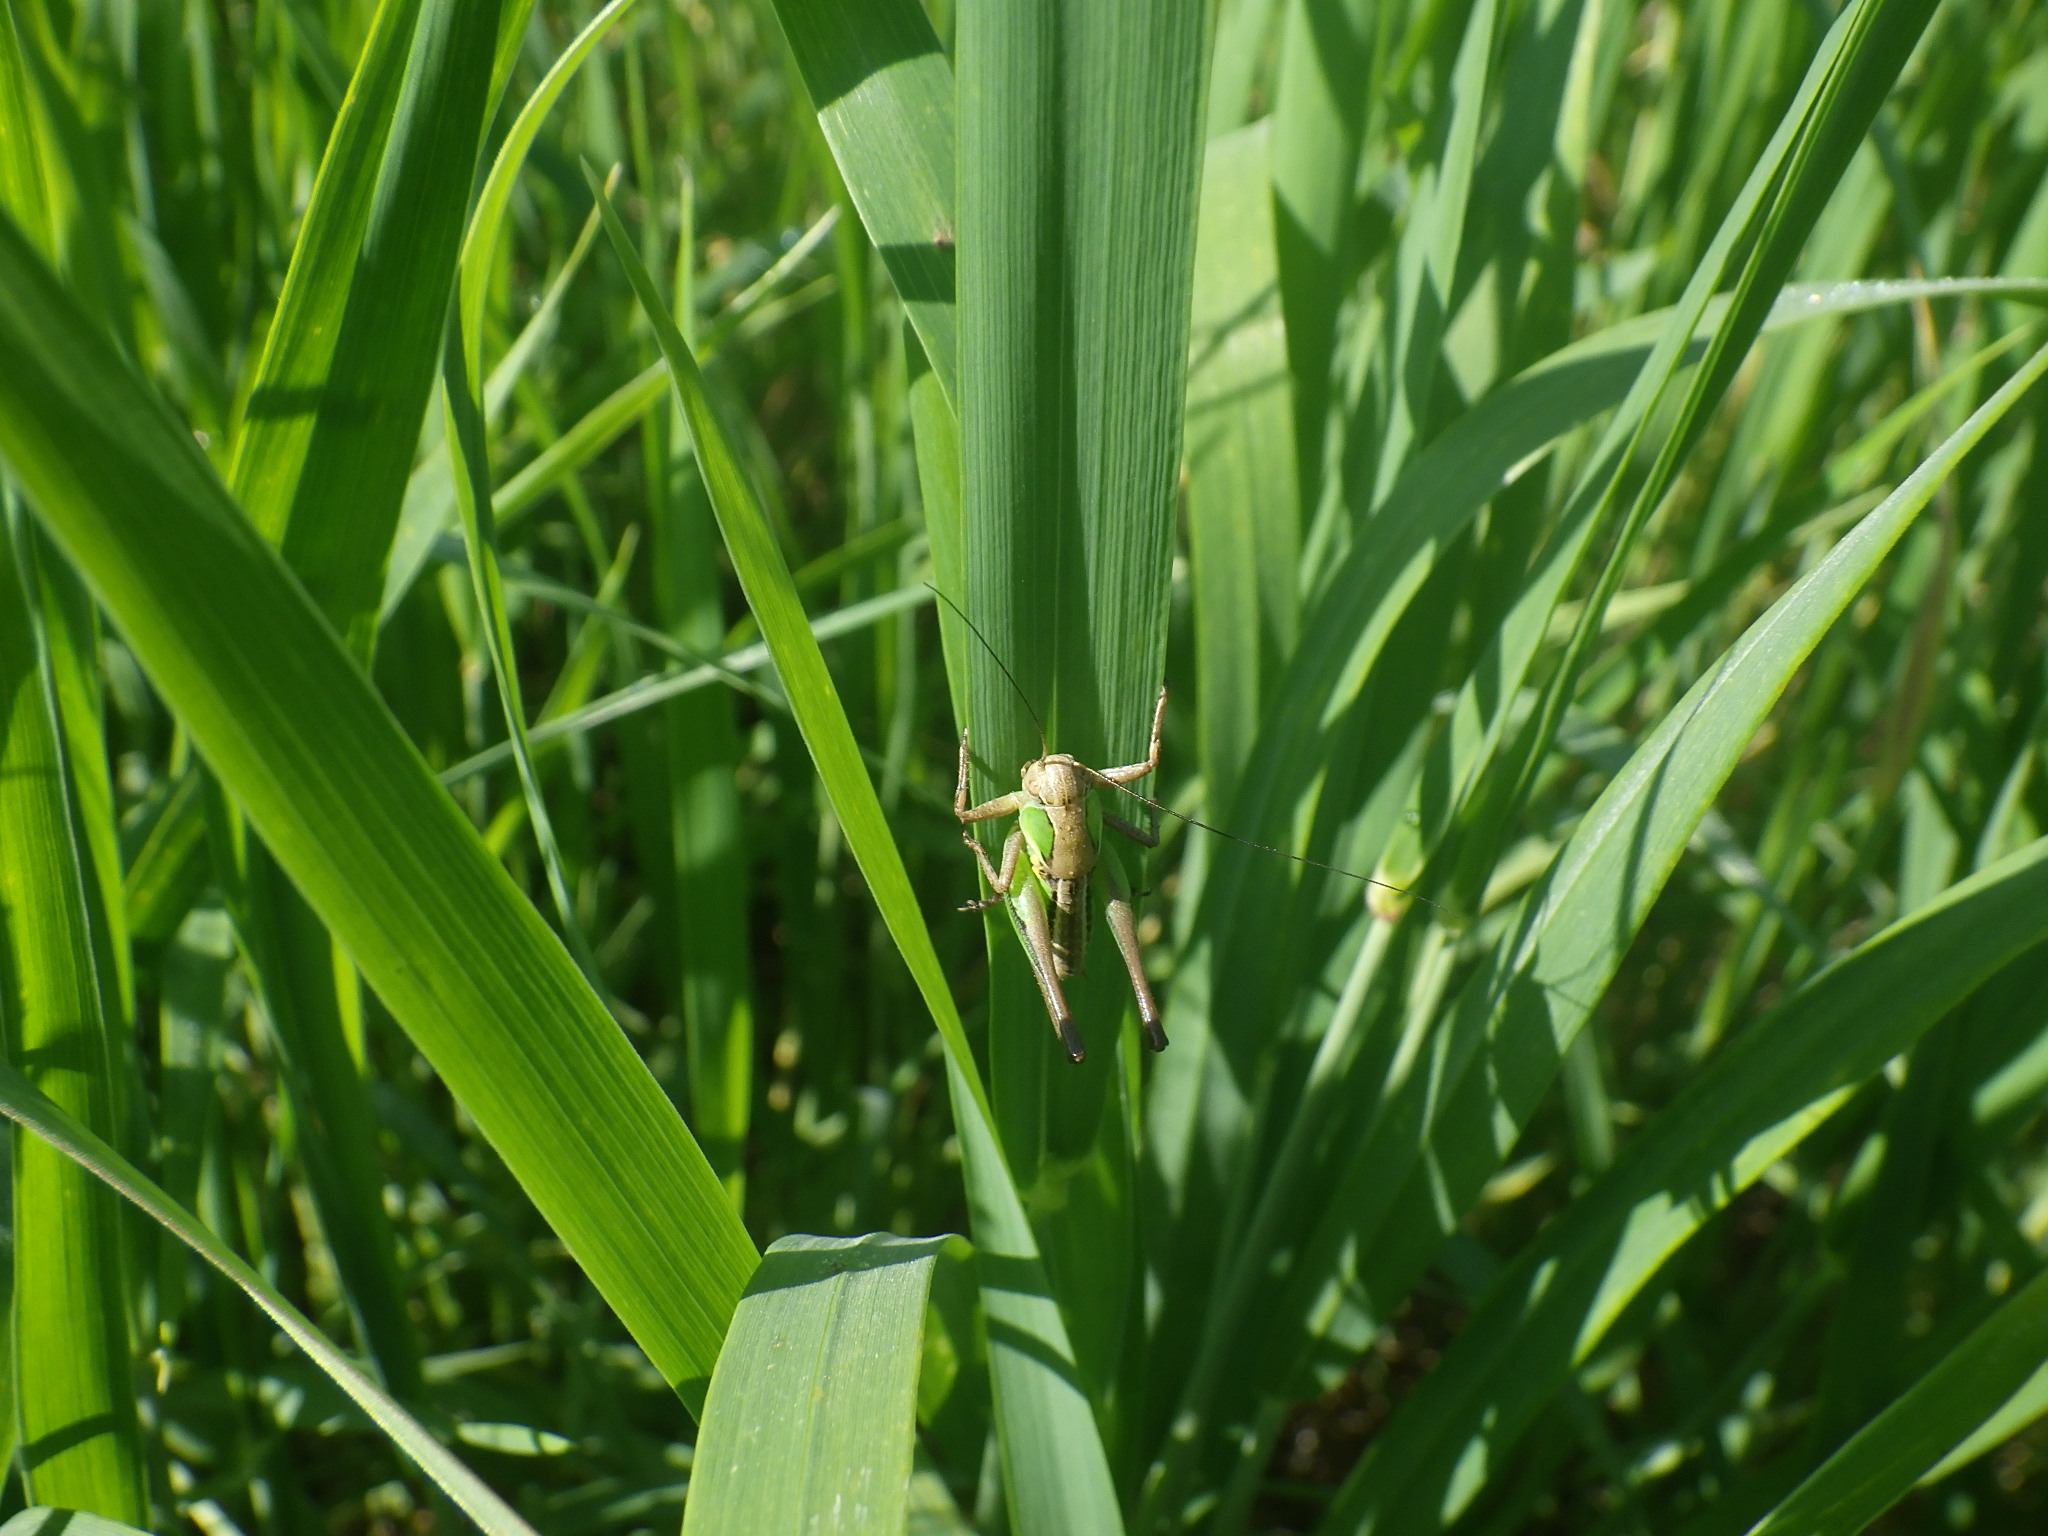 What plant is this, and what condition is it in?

emmer, grasshopper
